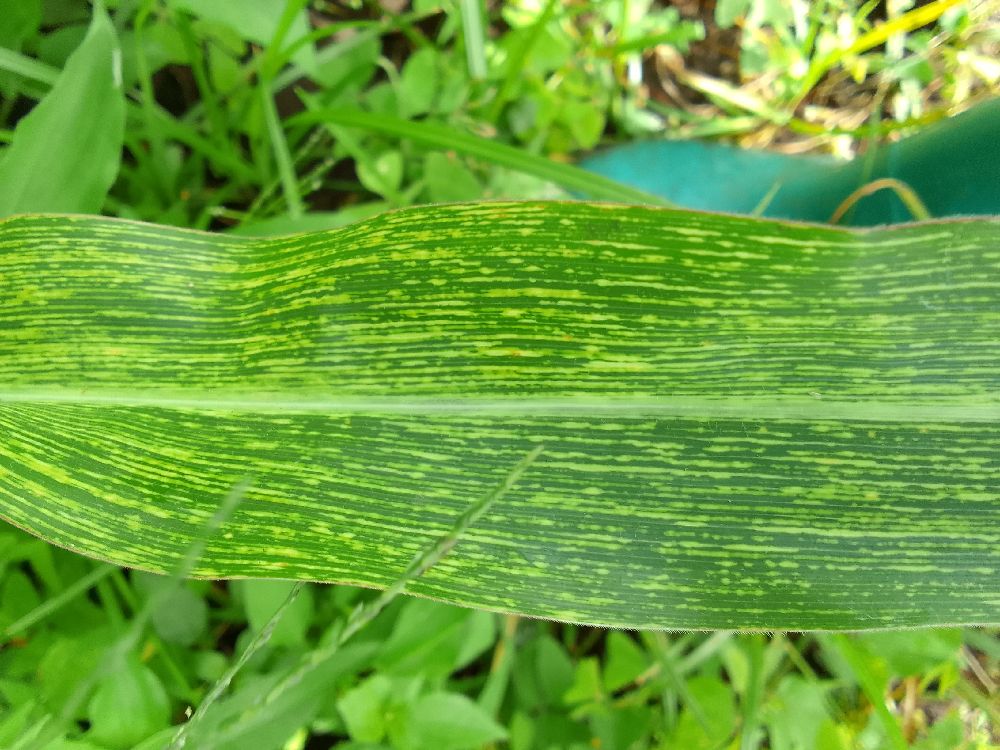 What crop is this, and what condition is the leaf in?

maize, maize streak virus
